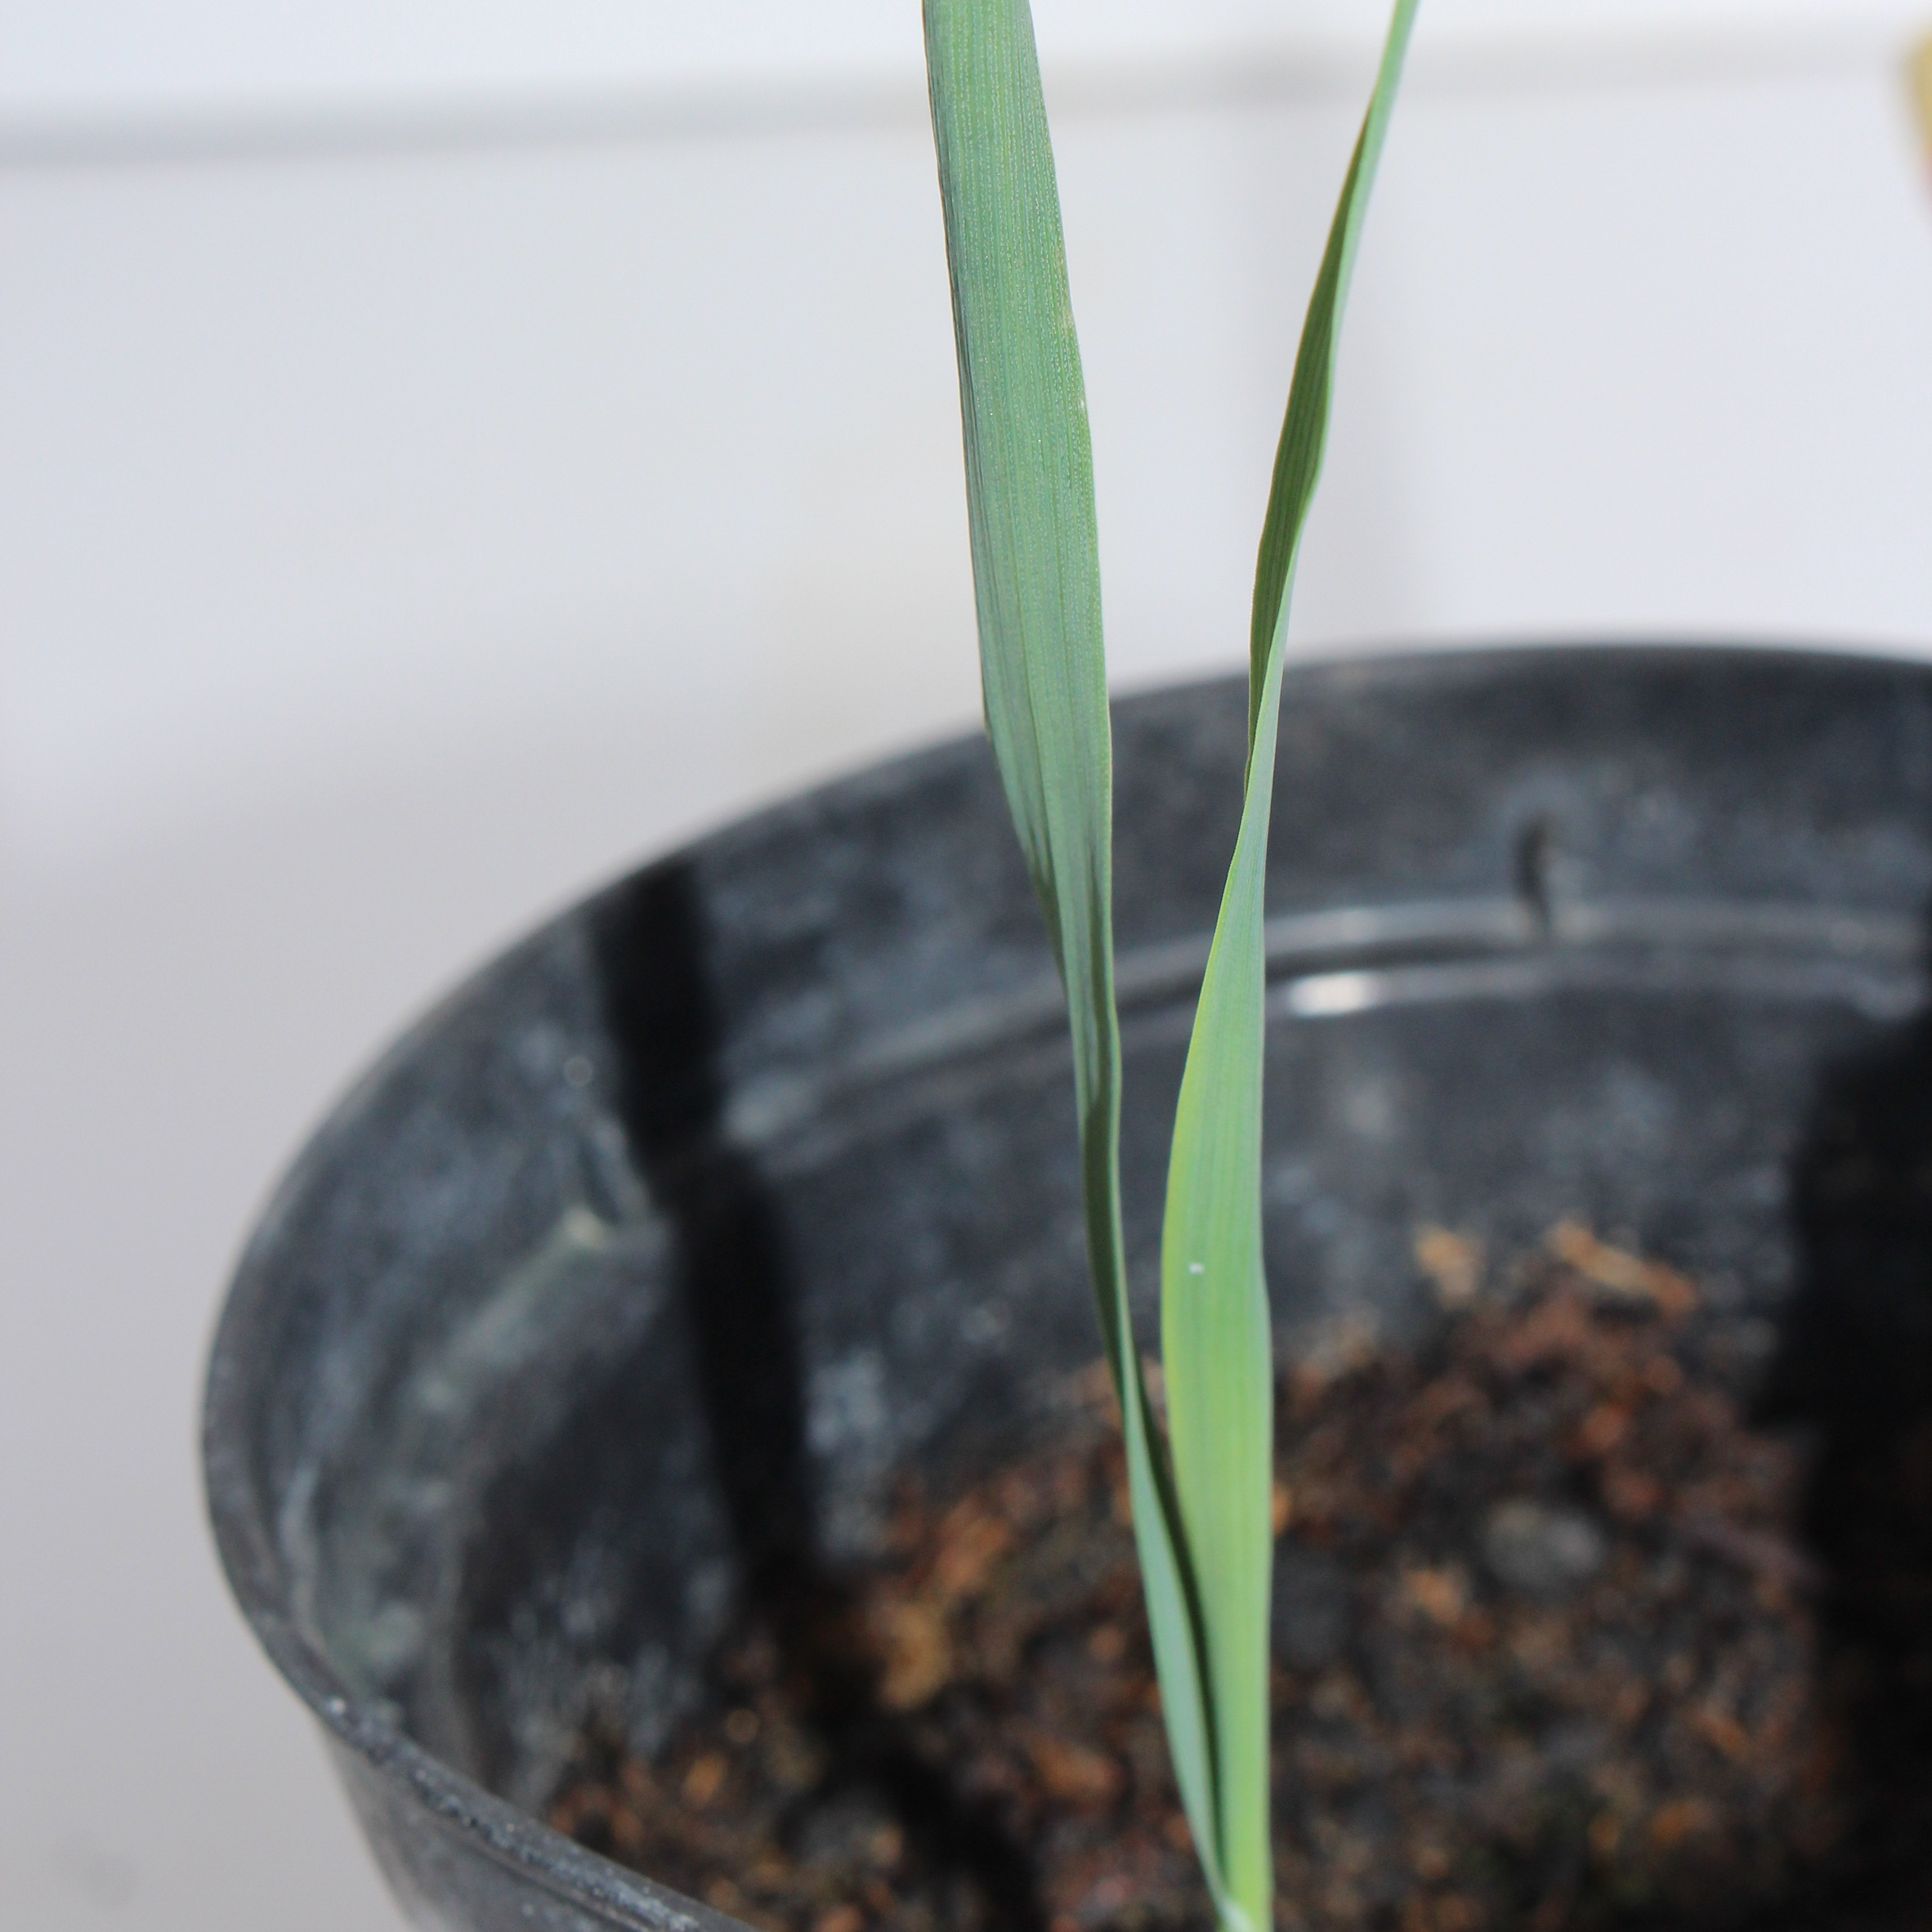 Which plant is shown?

Avena sterilis
